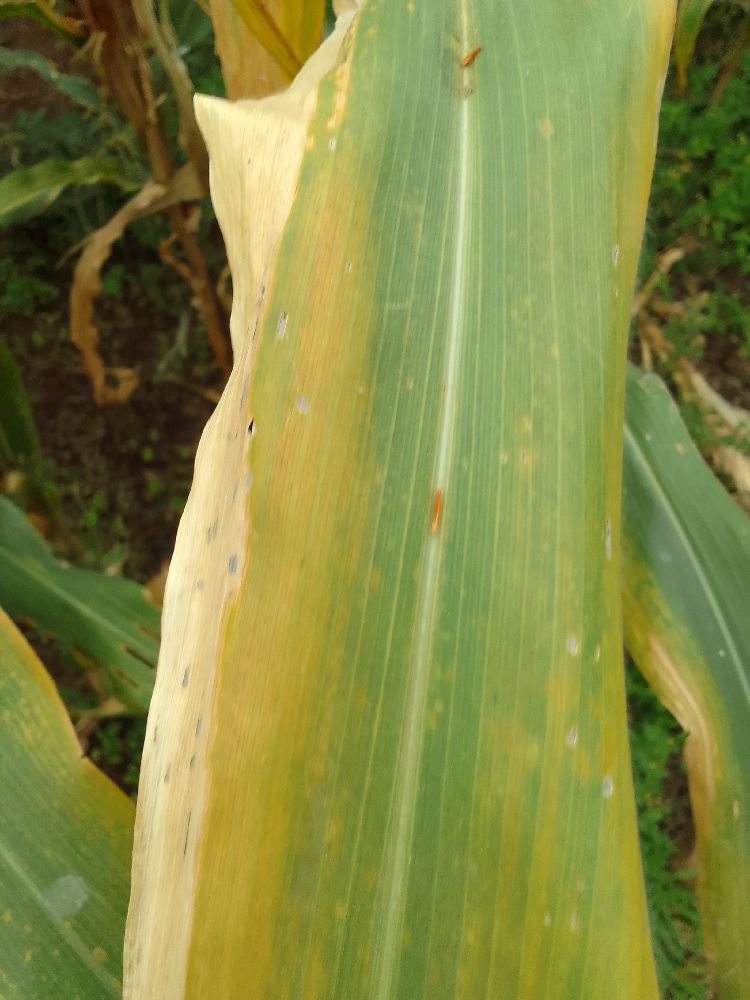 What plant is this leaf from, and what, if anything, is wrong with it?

maize, maize lethal necrosis
